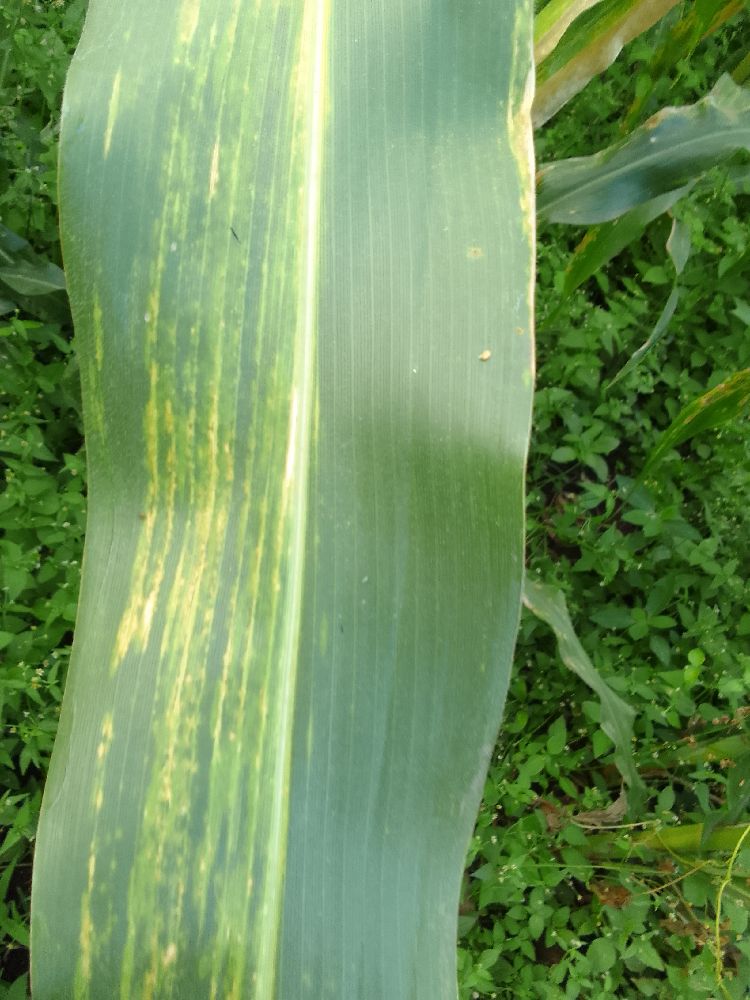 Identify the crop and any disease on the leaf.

maize, maize lethal necrosis
